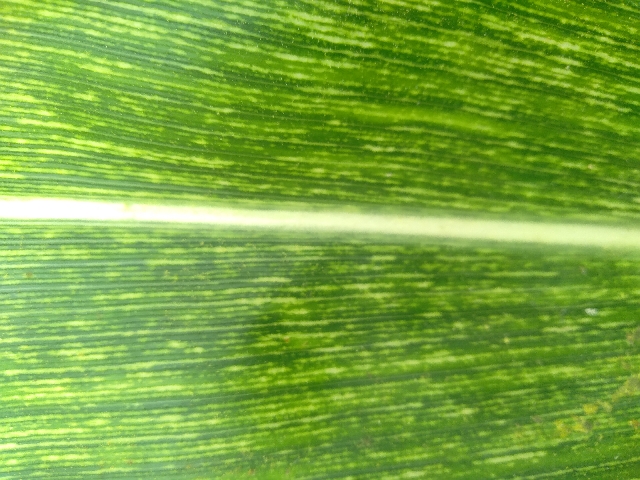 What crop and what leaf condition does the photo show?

maize, maize streak virus
